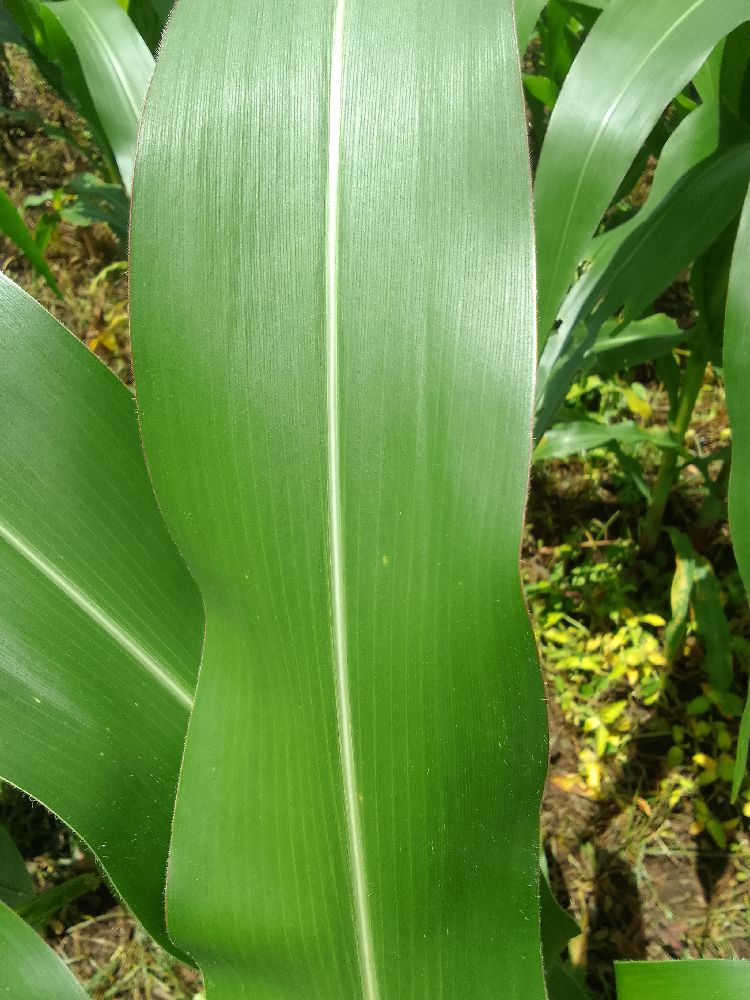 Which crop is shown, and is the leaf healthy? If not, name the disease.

maize, healthy
